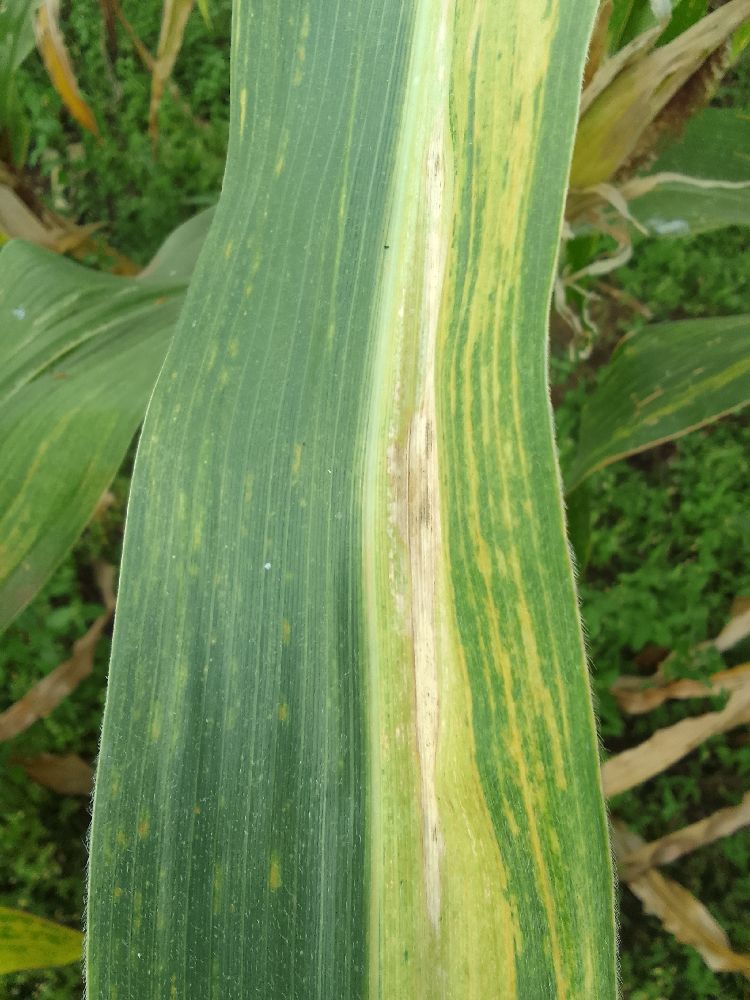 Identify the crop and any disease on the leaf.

maize, maize lethal necrosis
